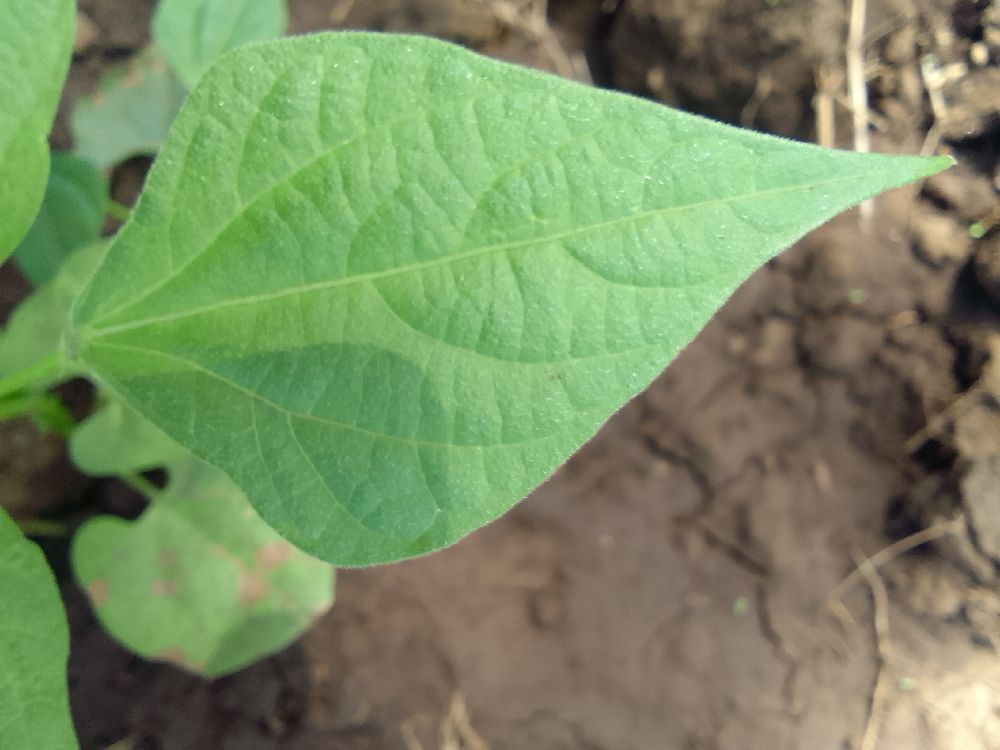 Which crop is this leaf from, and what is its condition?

common bean, healthy
